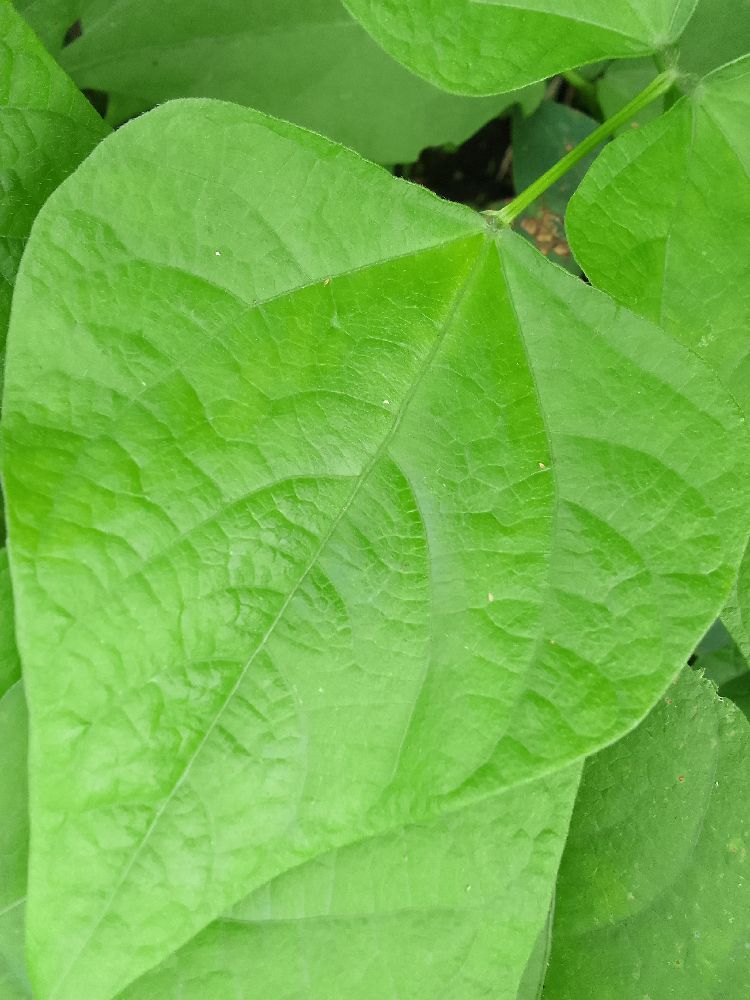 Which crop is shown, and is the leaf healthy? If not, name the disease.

common bean, healthy
